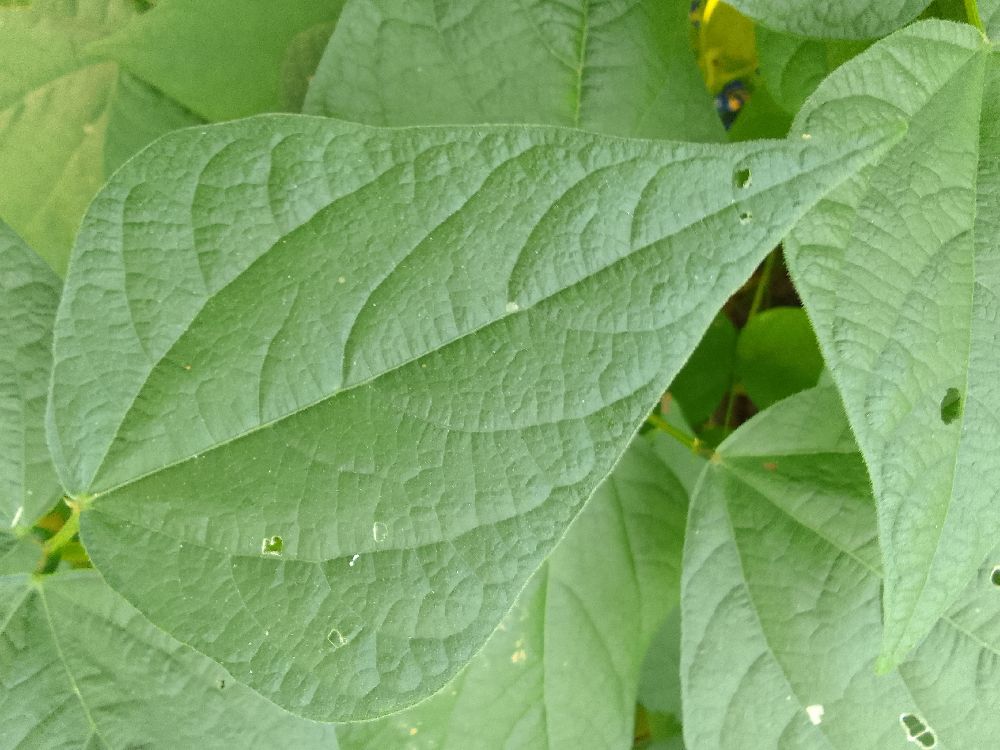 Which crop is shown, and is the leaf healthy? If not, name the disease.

common bean, healthy
